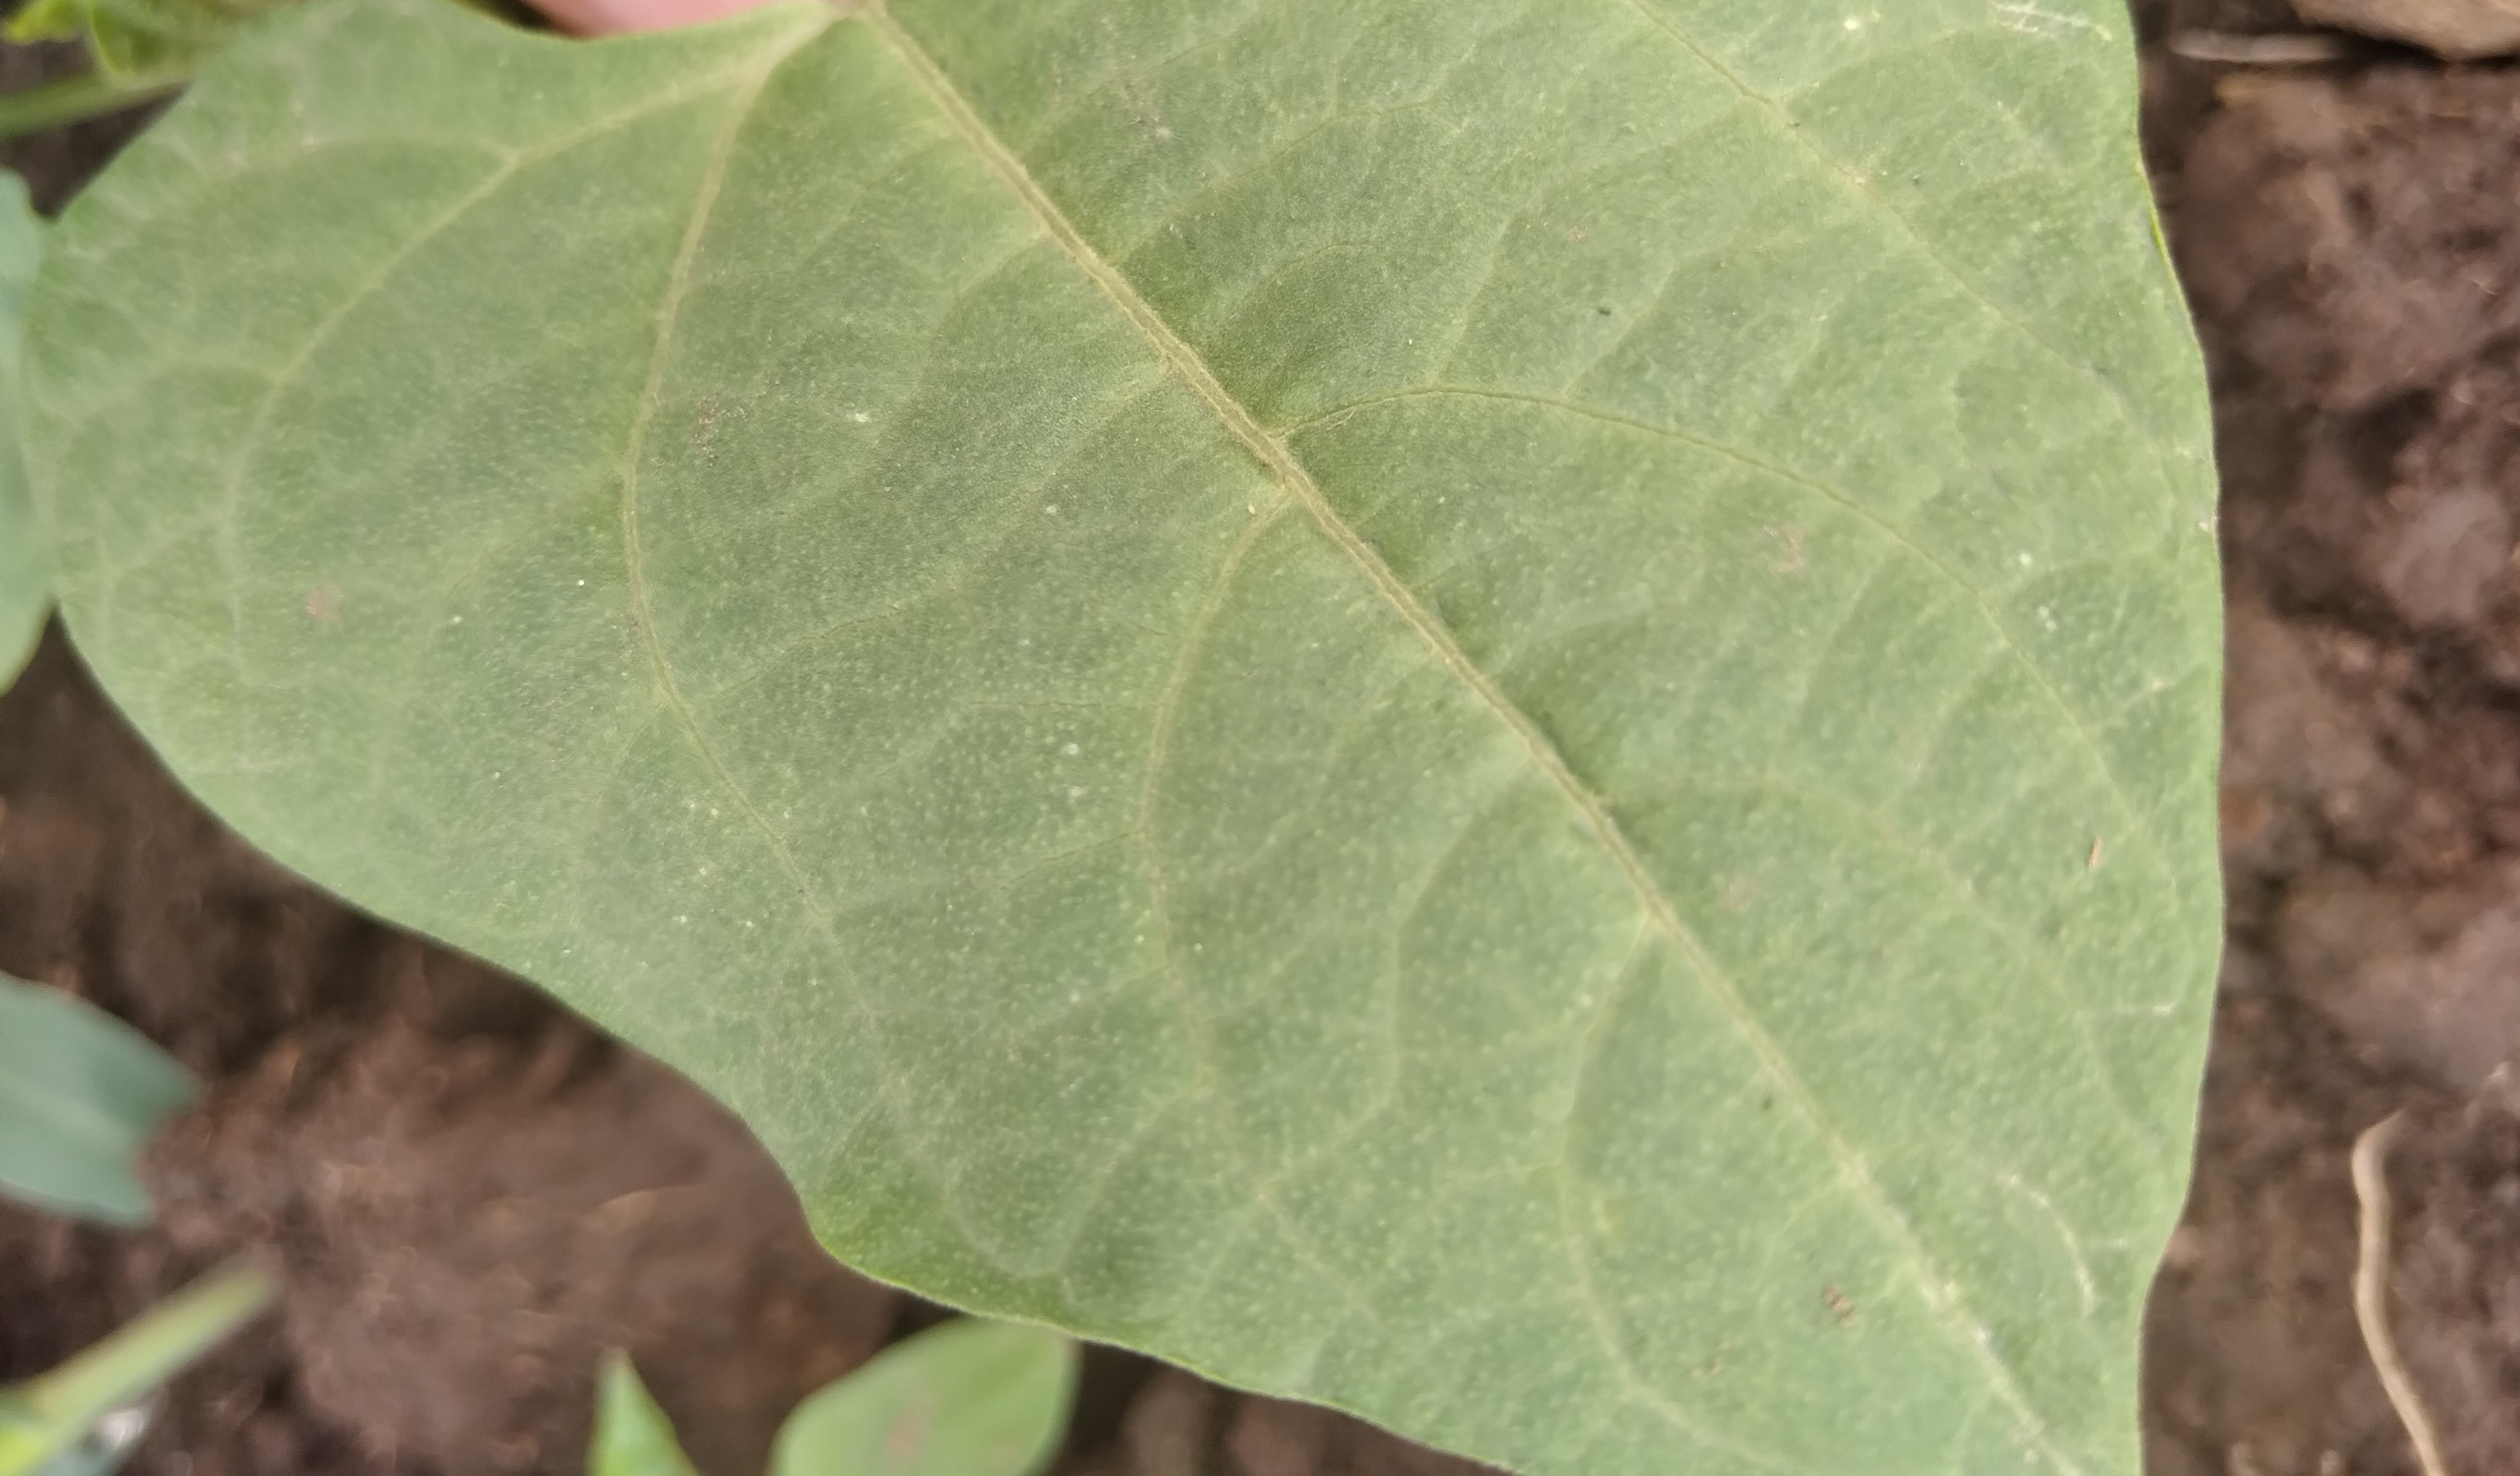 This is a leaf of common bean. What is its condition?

healthy
